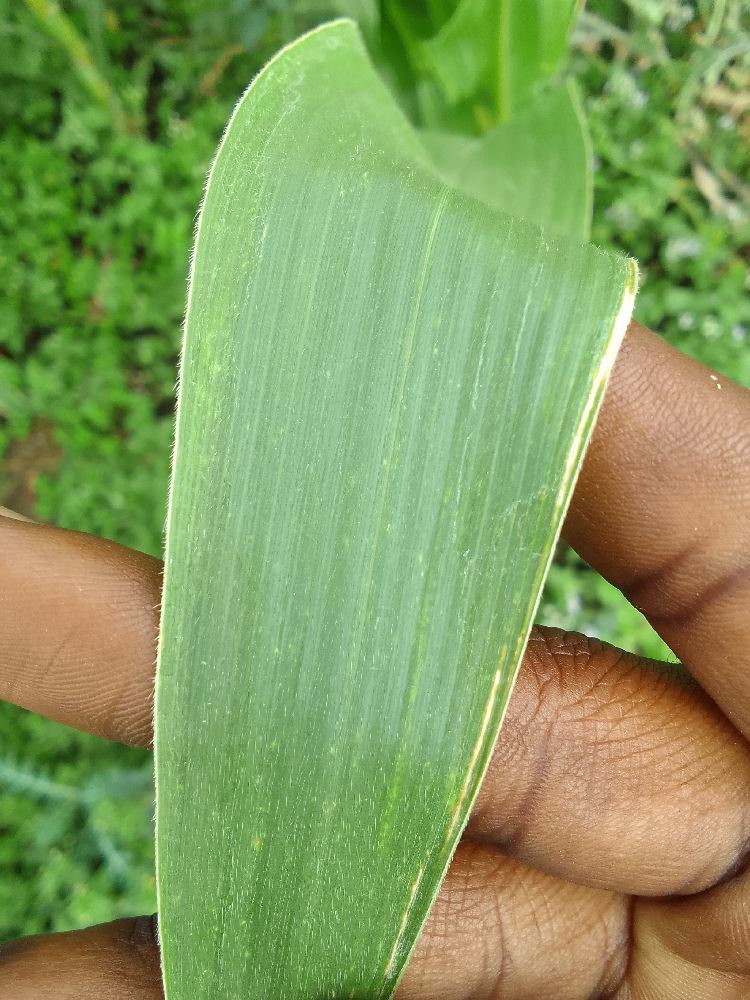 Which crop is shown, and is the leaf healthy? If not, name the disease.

maize, healthy
